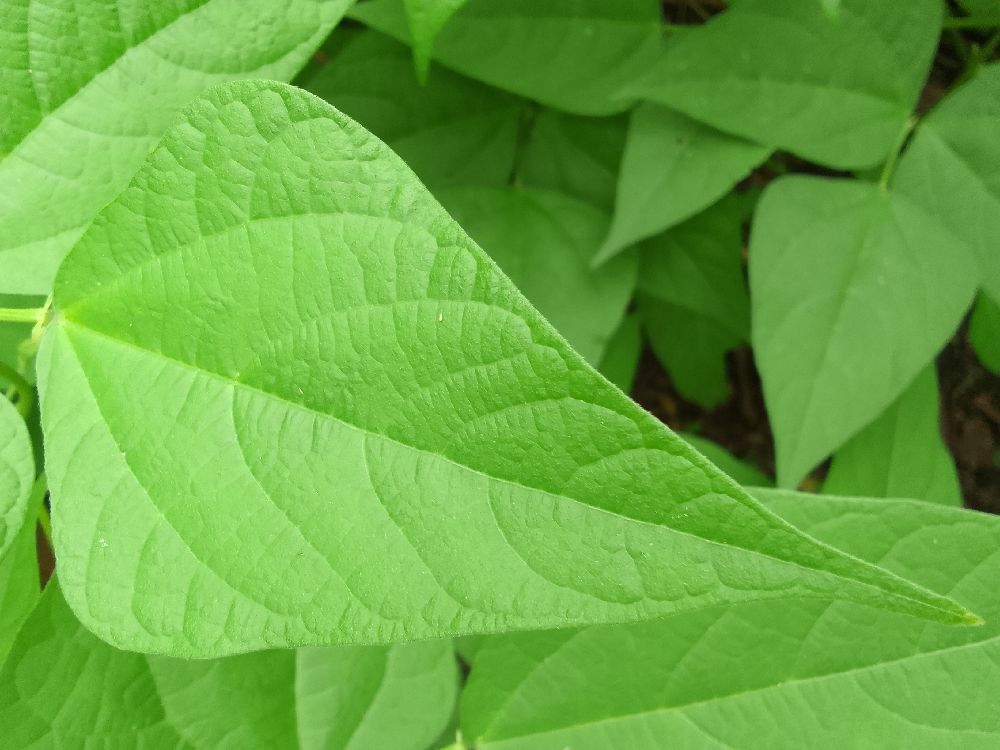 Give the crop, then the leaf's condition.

common bean, healthy
